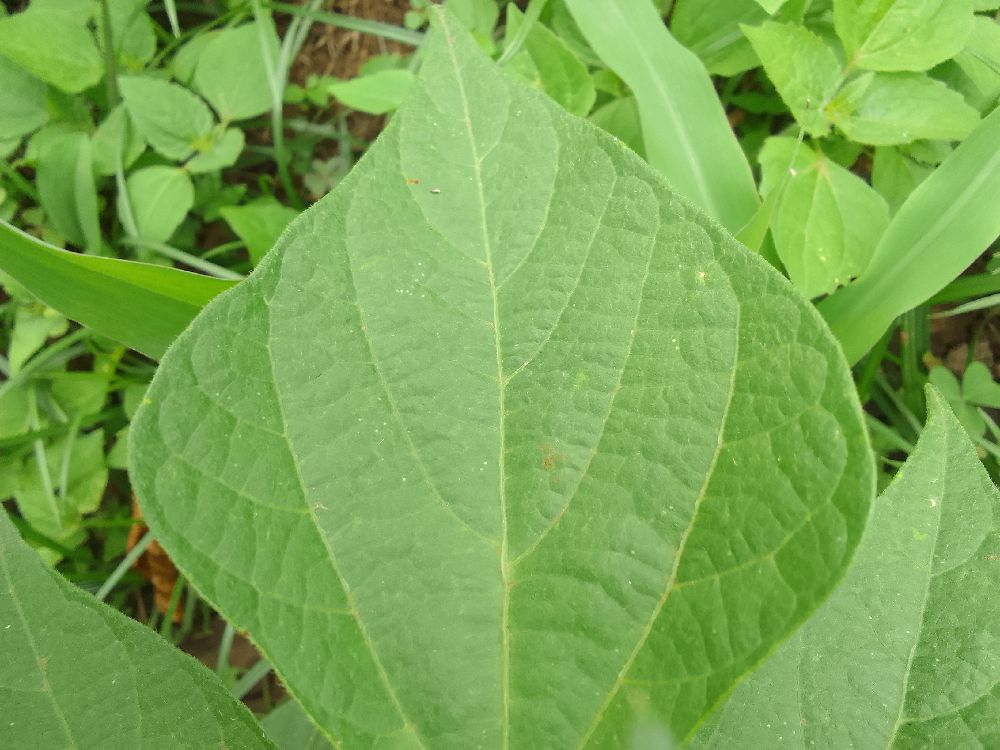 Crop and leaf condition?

common bean, healthy
